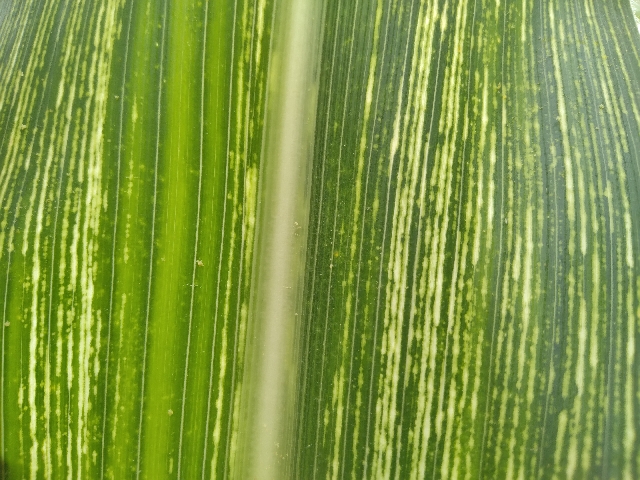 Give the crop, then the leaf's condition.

maize, maize streak virus
